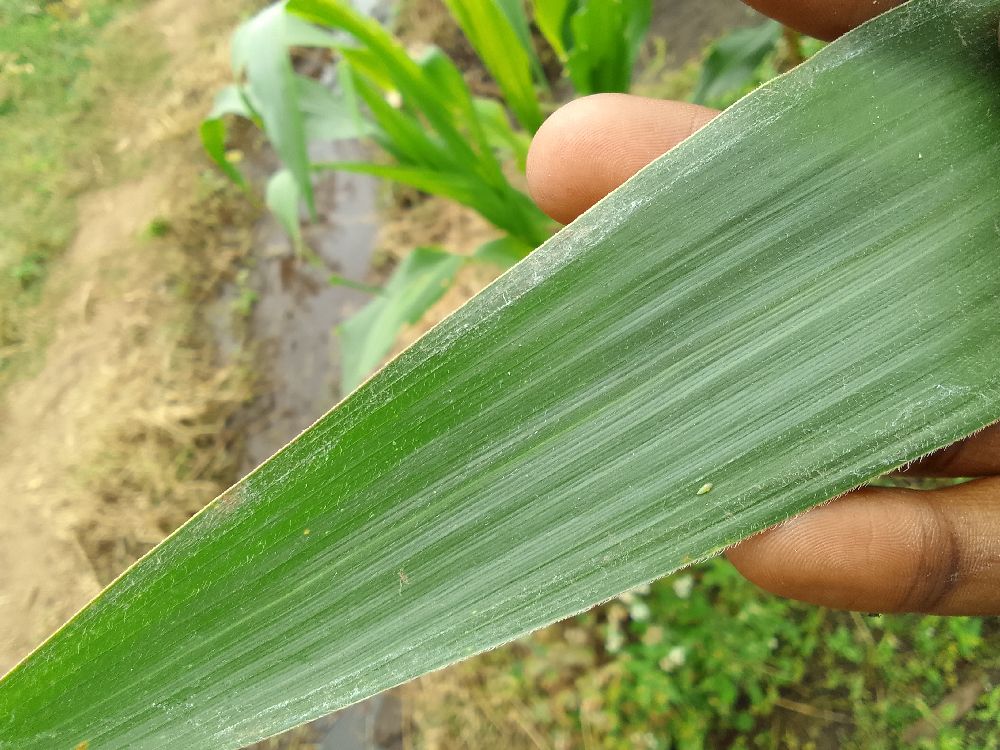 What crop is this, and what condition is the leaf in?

maize, healthy
